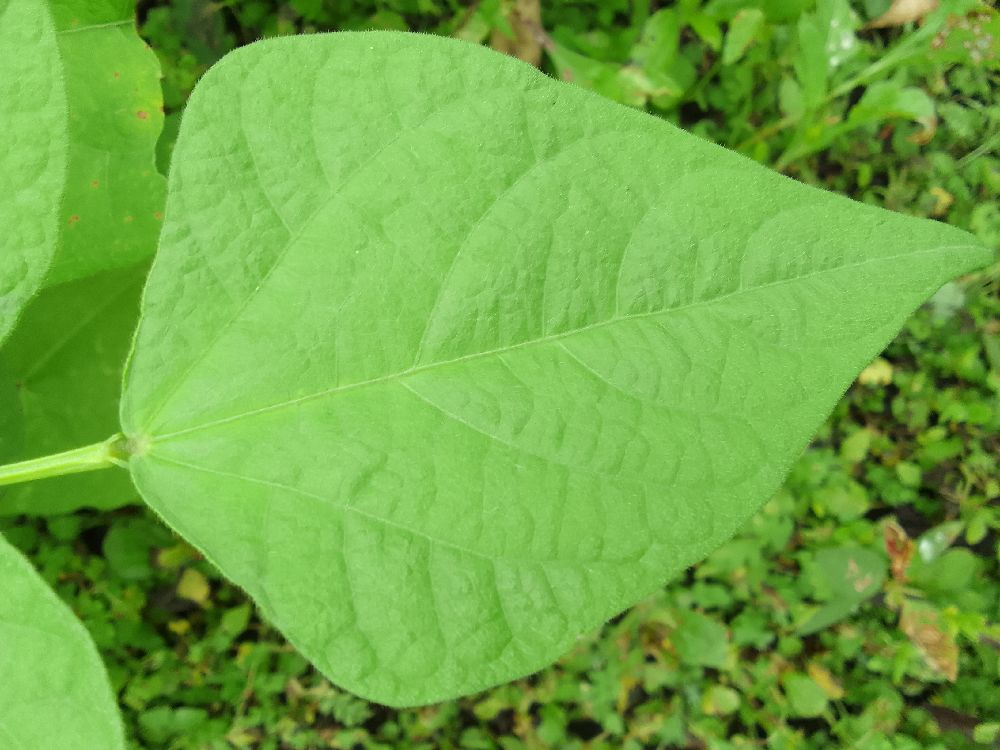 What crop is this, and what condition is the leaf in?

common bean, healthy
